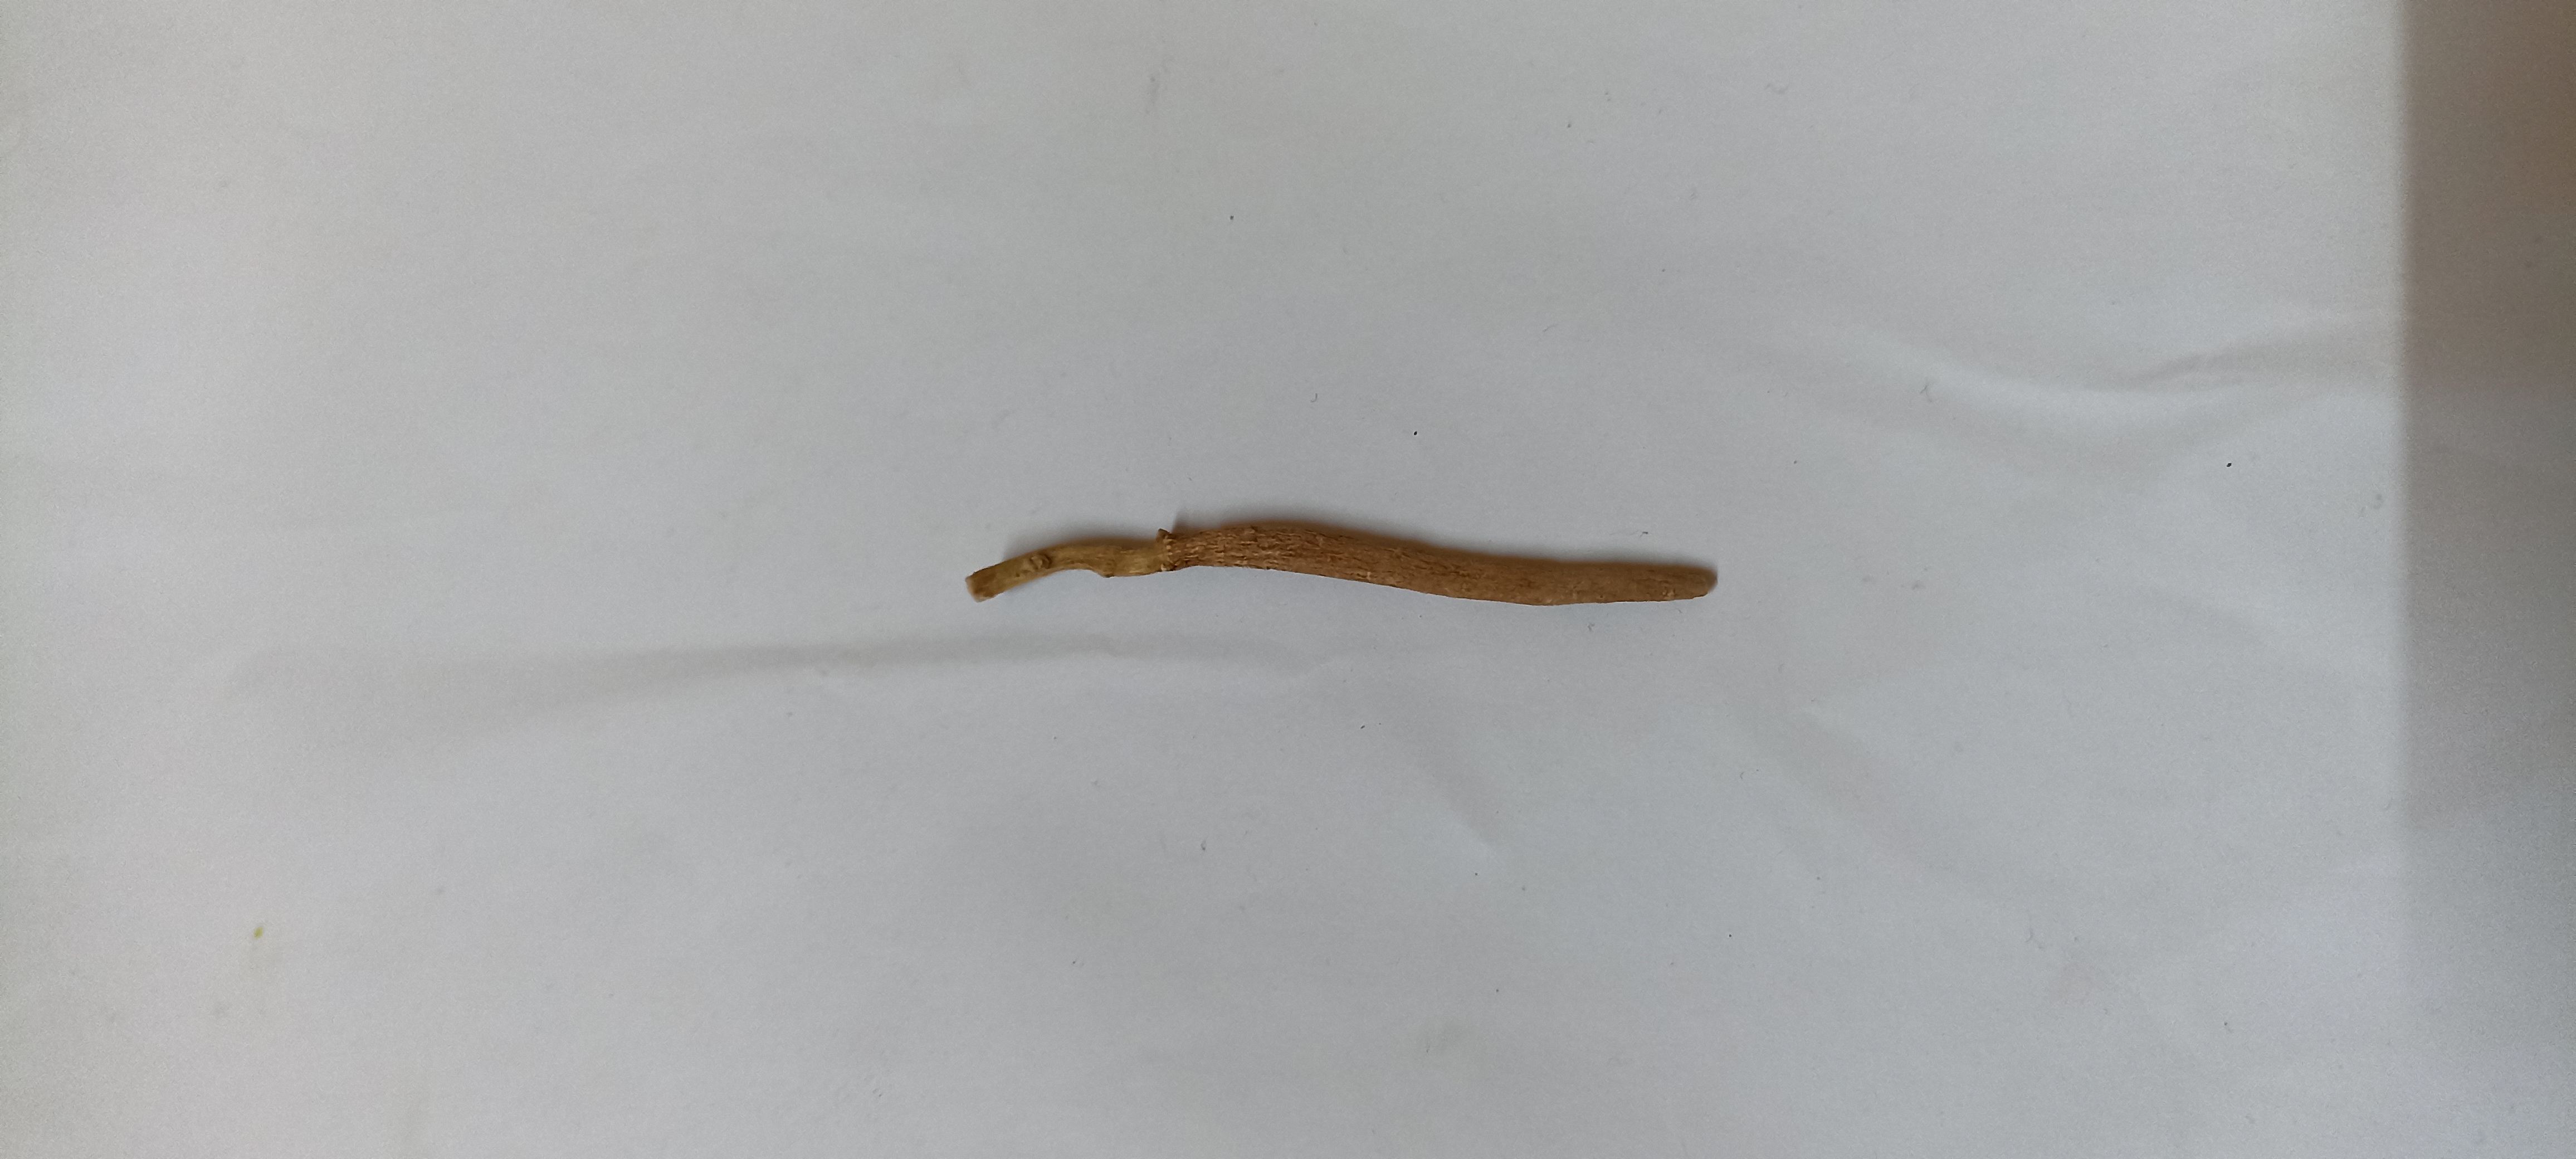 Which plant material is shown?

ashwagandha
